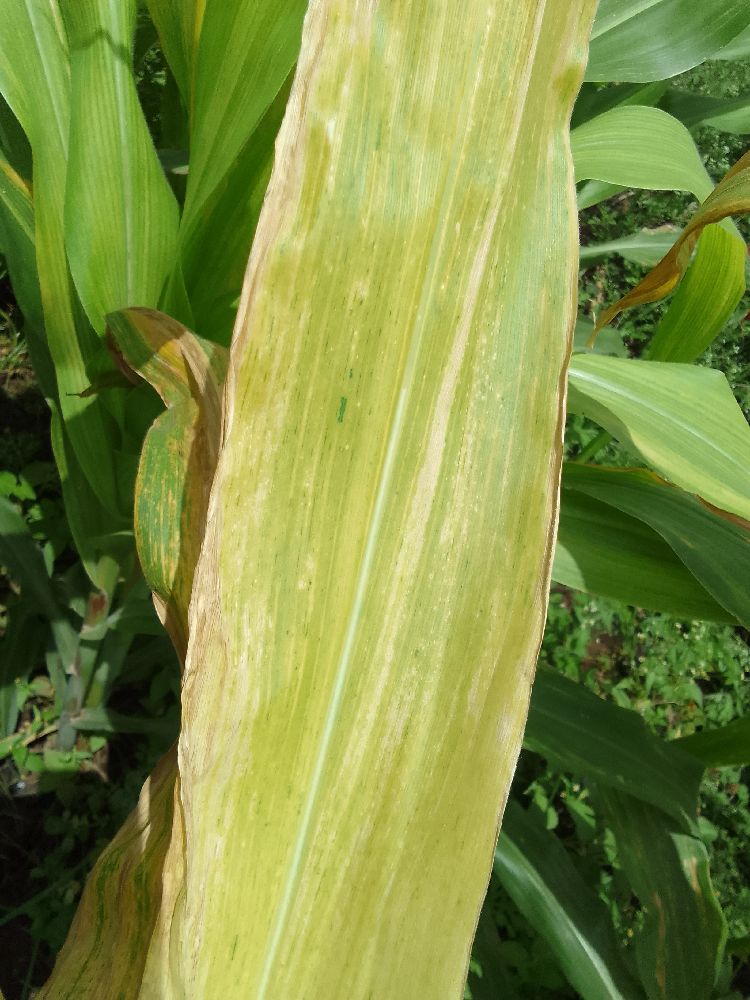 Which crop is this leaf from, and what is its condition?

maize, maize lethal necrosis
